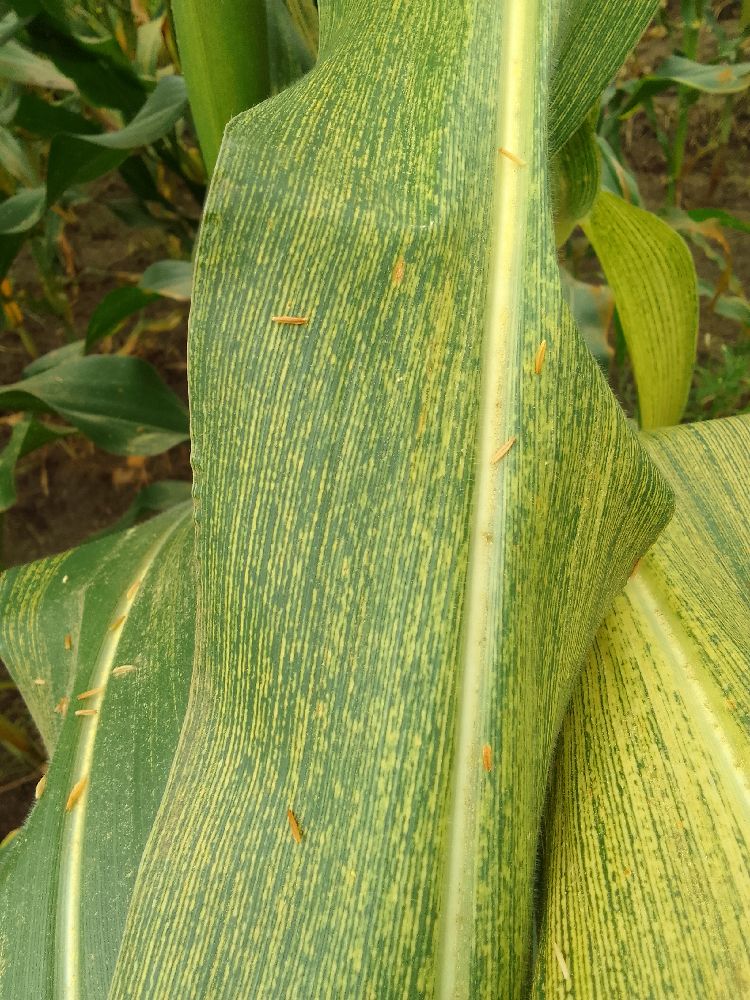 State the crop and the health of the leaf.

maize, maize streak virus
